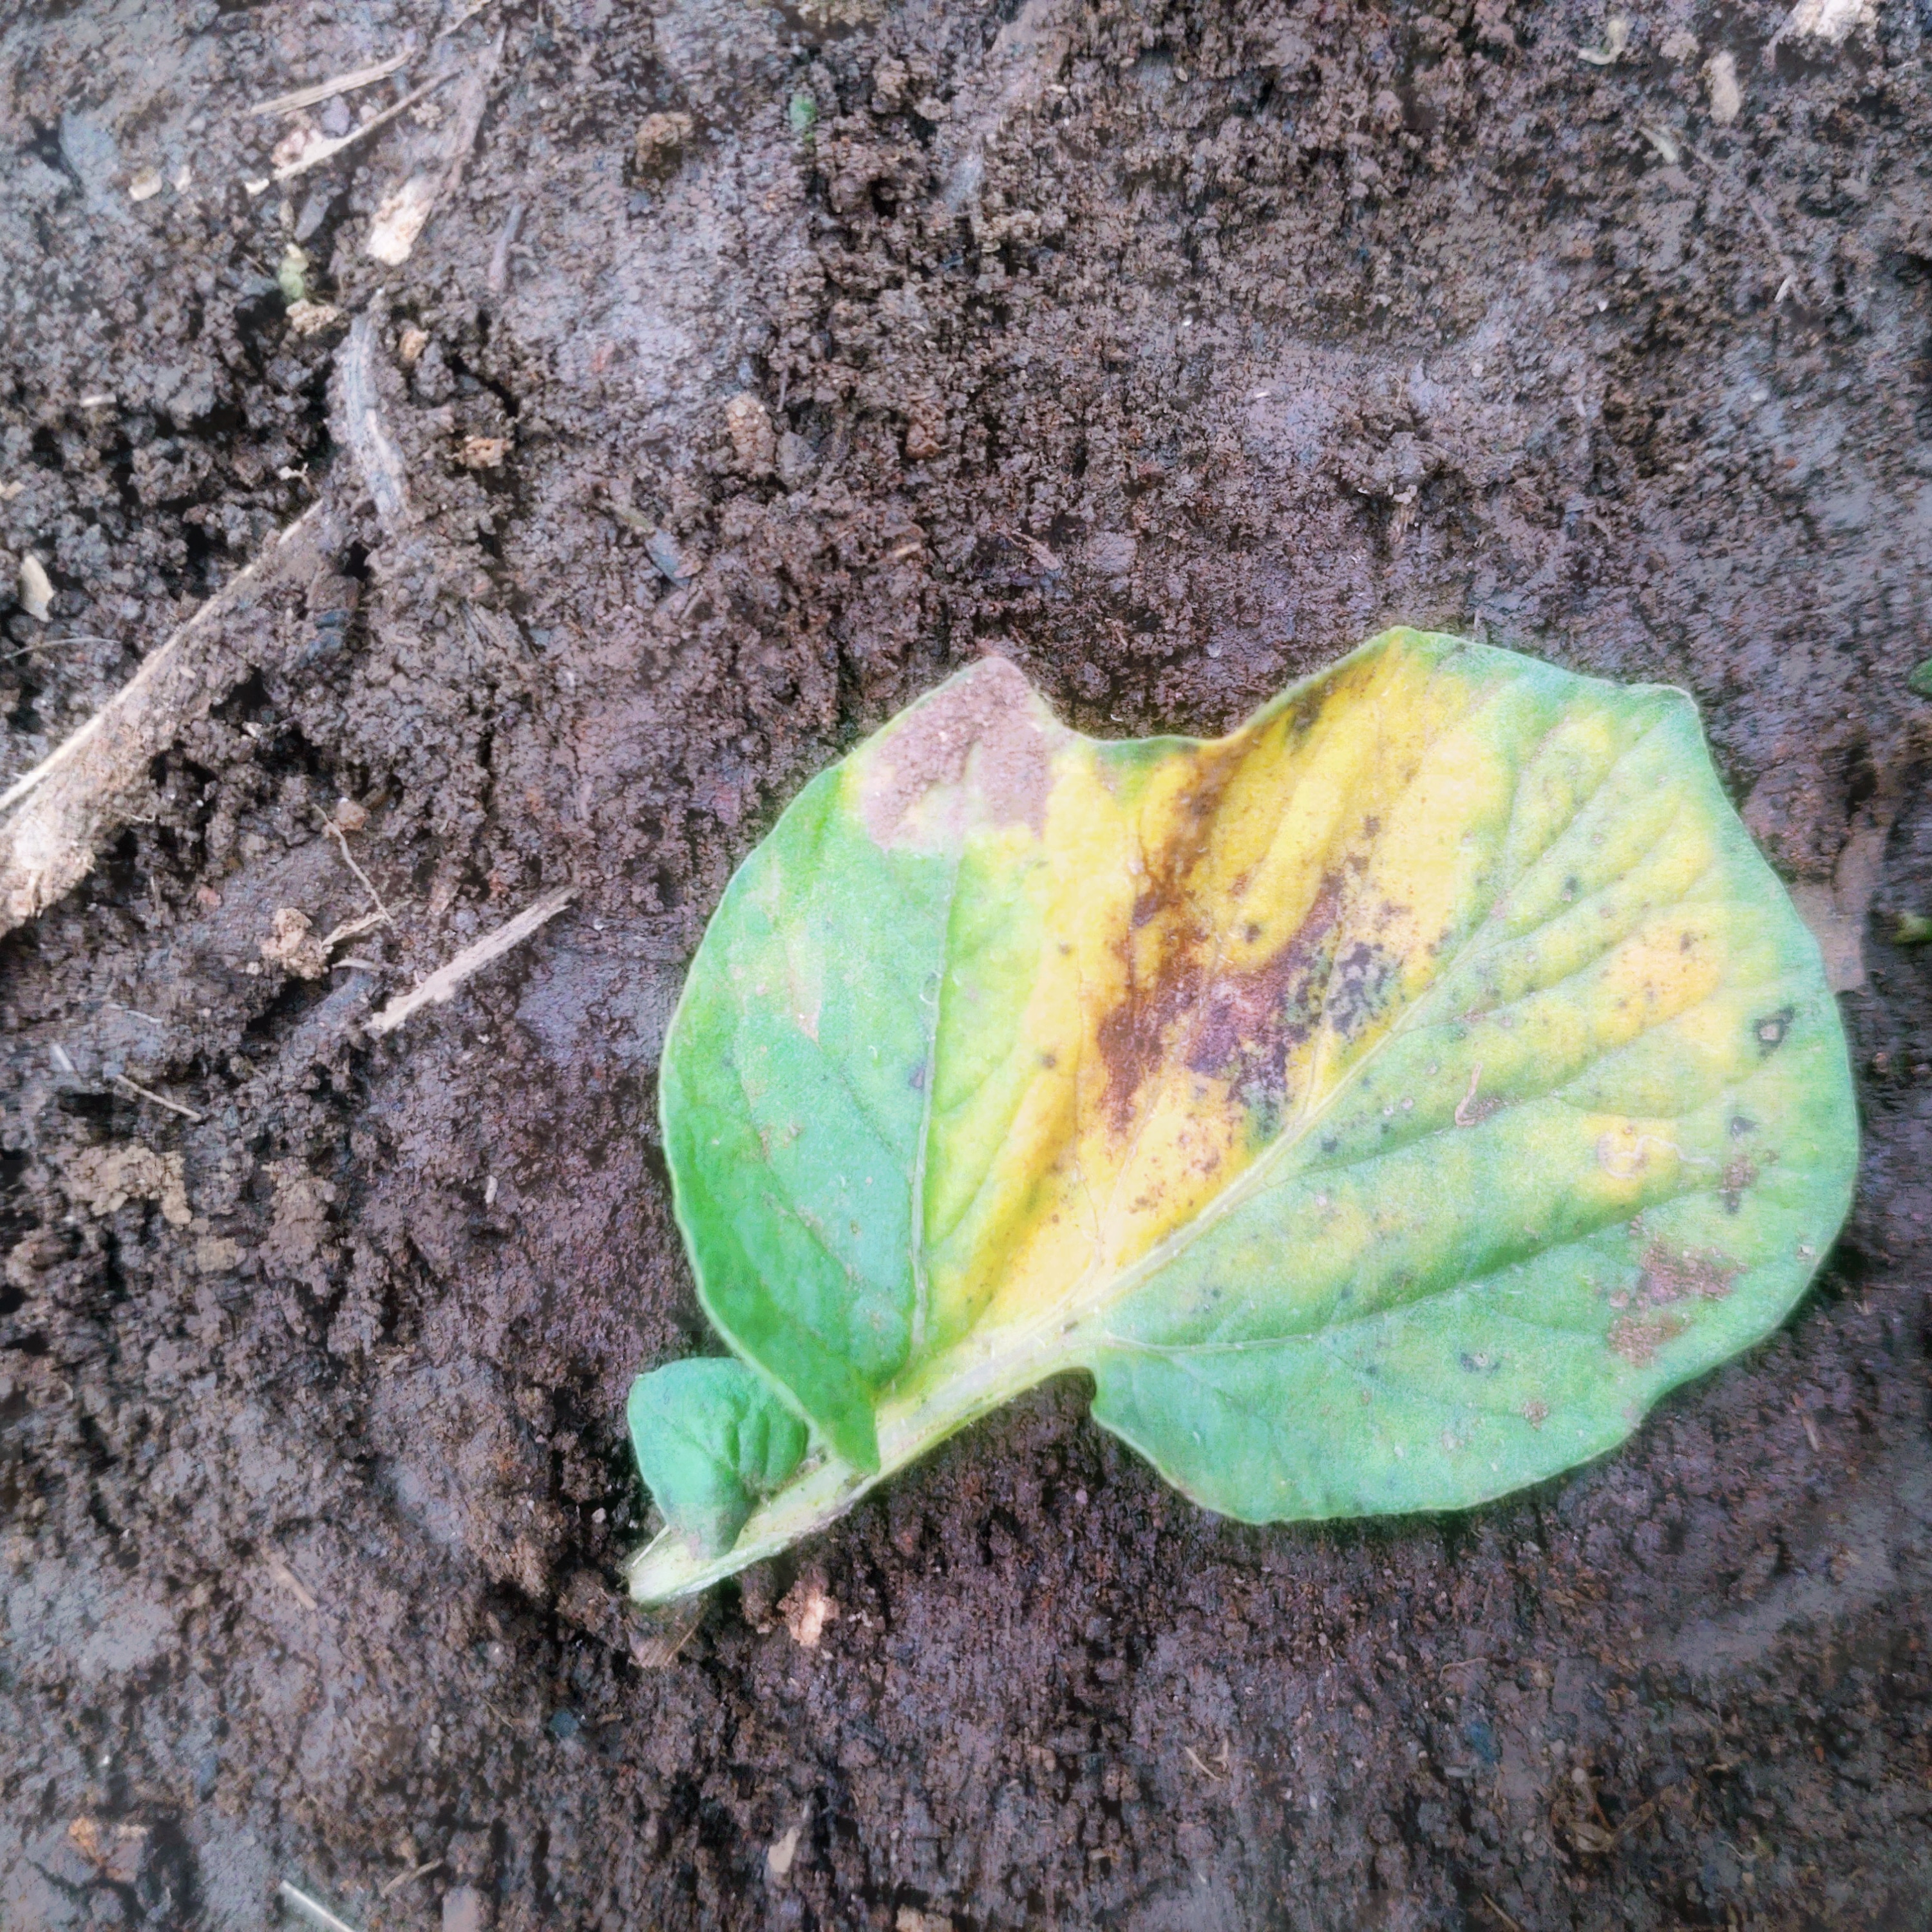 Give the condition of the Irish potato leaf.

late blight
